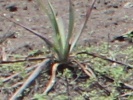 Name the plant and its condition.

agave, sick
